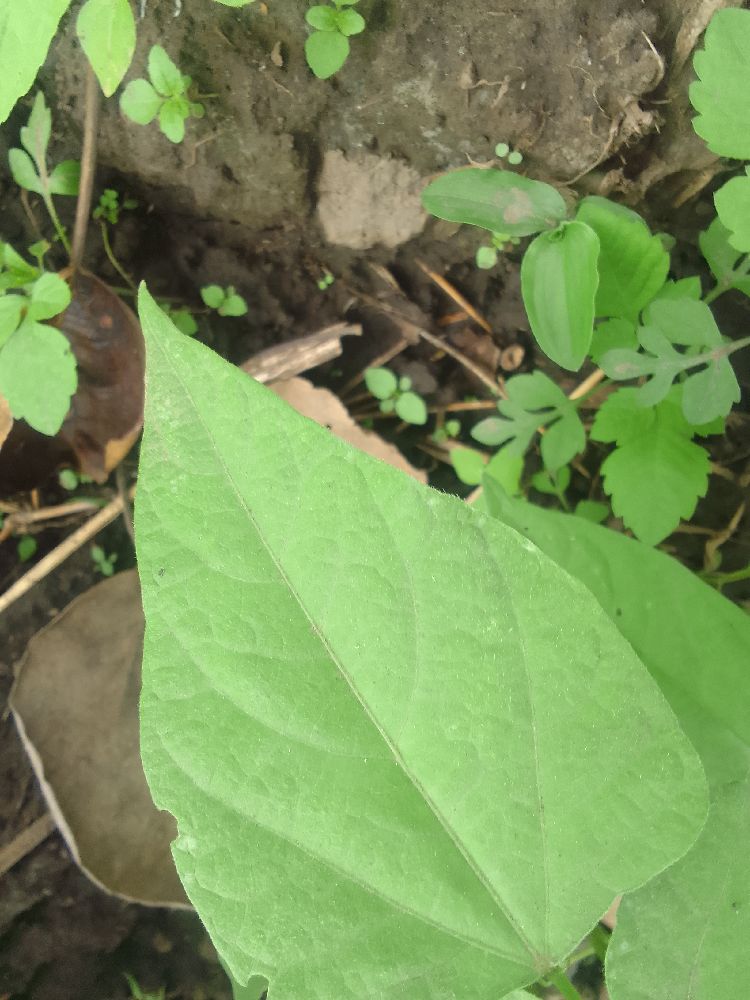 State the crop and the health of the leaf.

common bean, healthy
